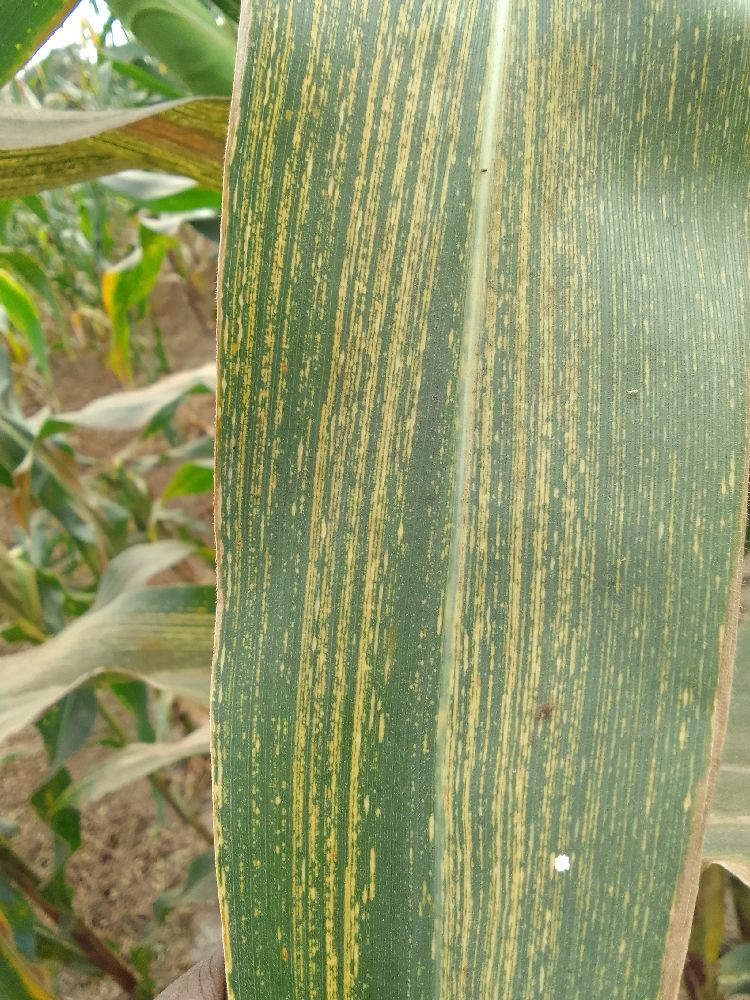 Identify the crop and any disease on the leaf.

maize, maize streak virus
